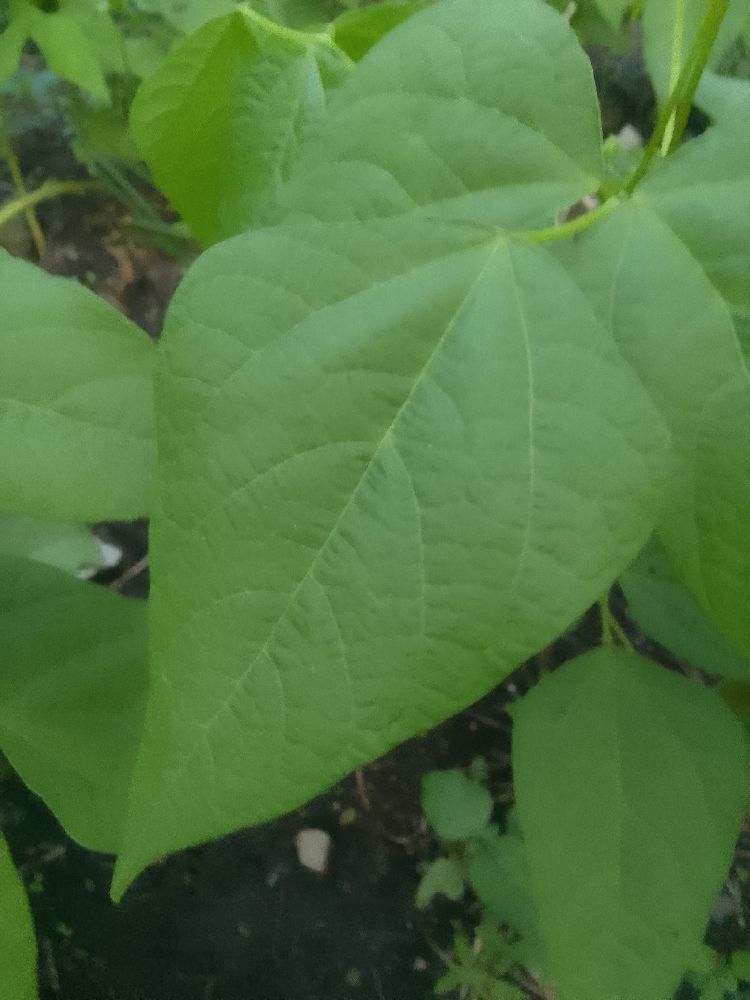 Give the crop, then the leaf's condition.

common bean, healthy
